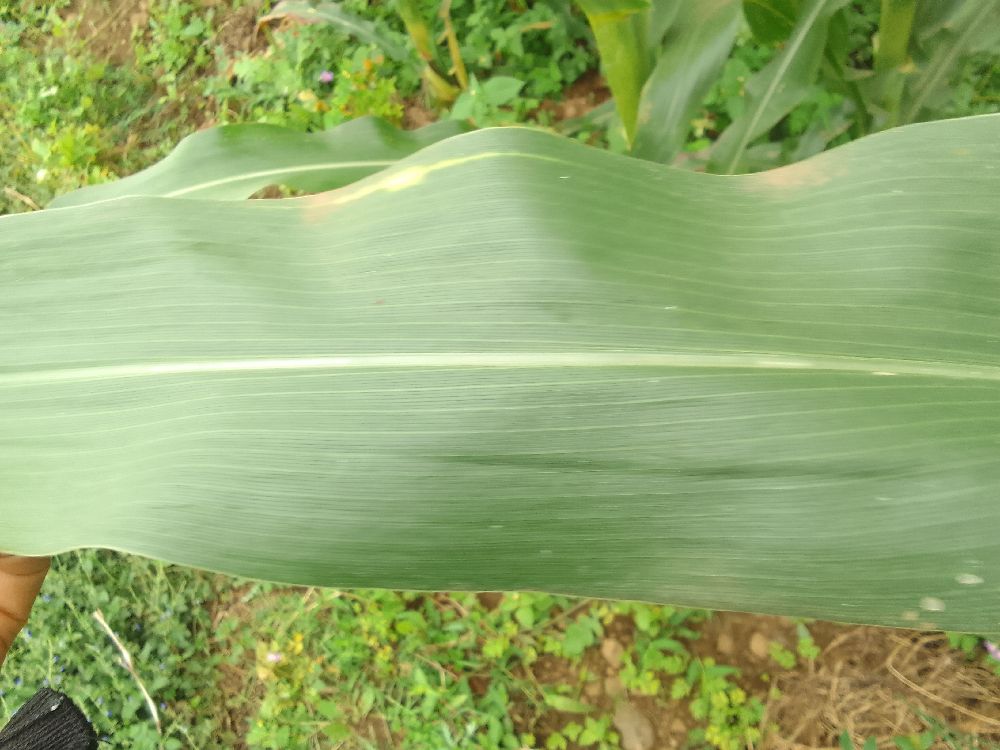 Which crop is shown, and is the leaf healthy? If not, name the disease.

maize, healthy
